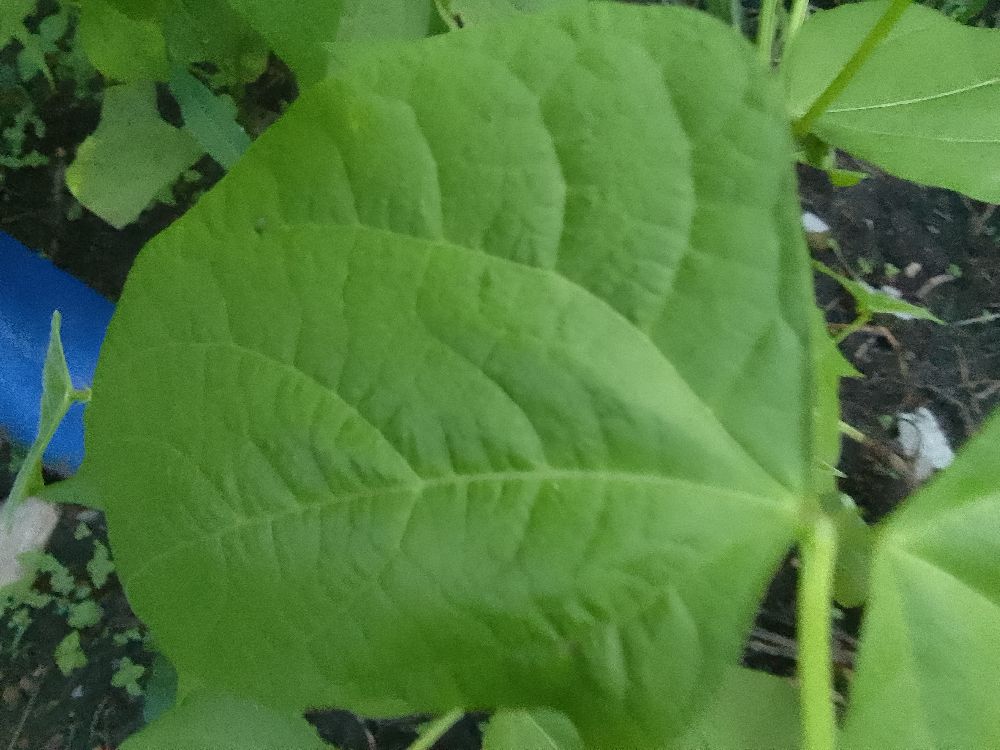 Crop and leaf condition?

common bean, healthy
